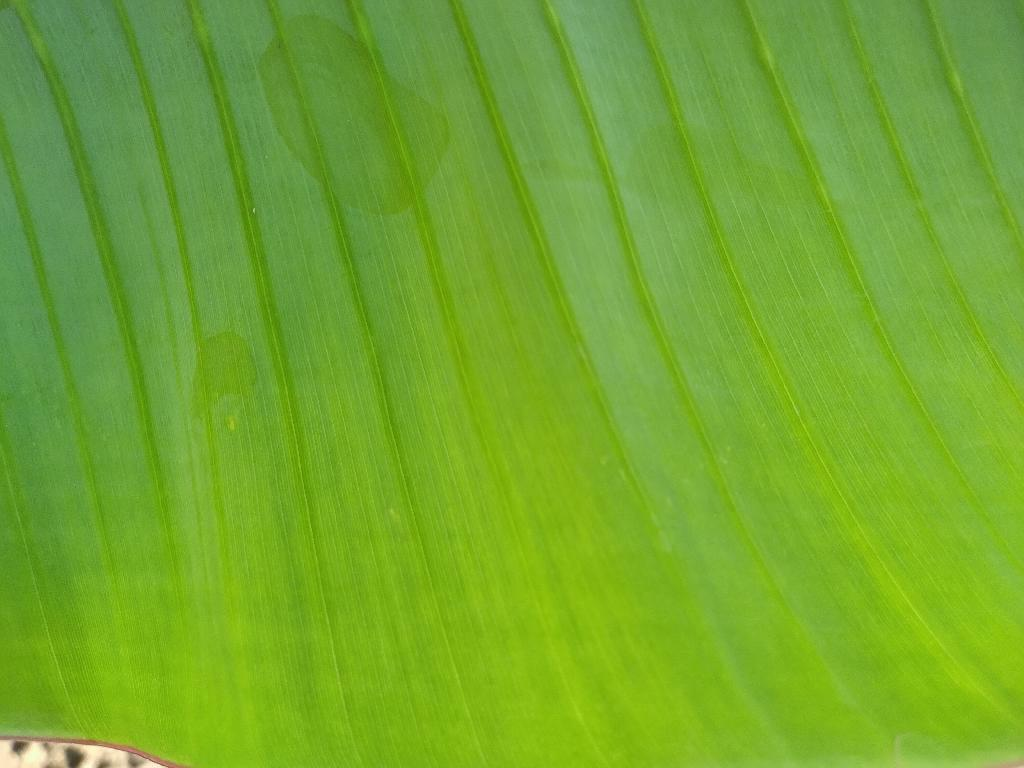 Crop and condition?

banana, healthy
